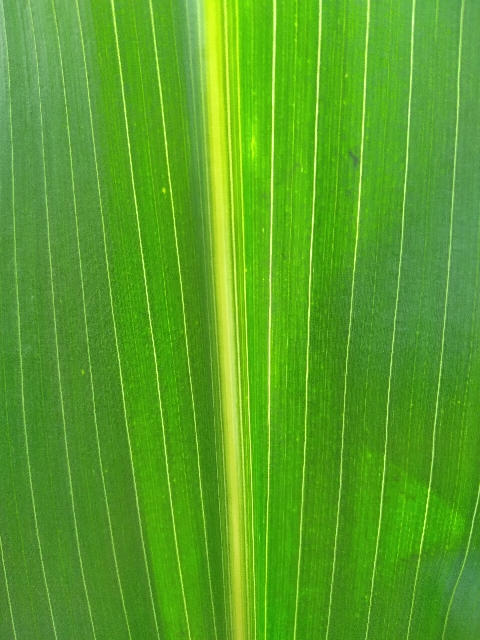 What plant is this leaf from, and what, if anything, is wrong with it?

maize, healthy
